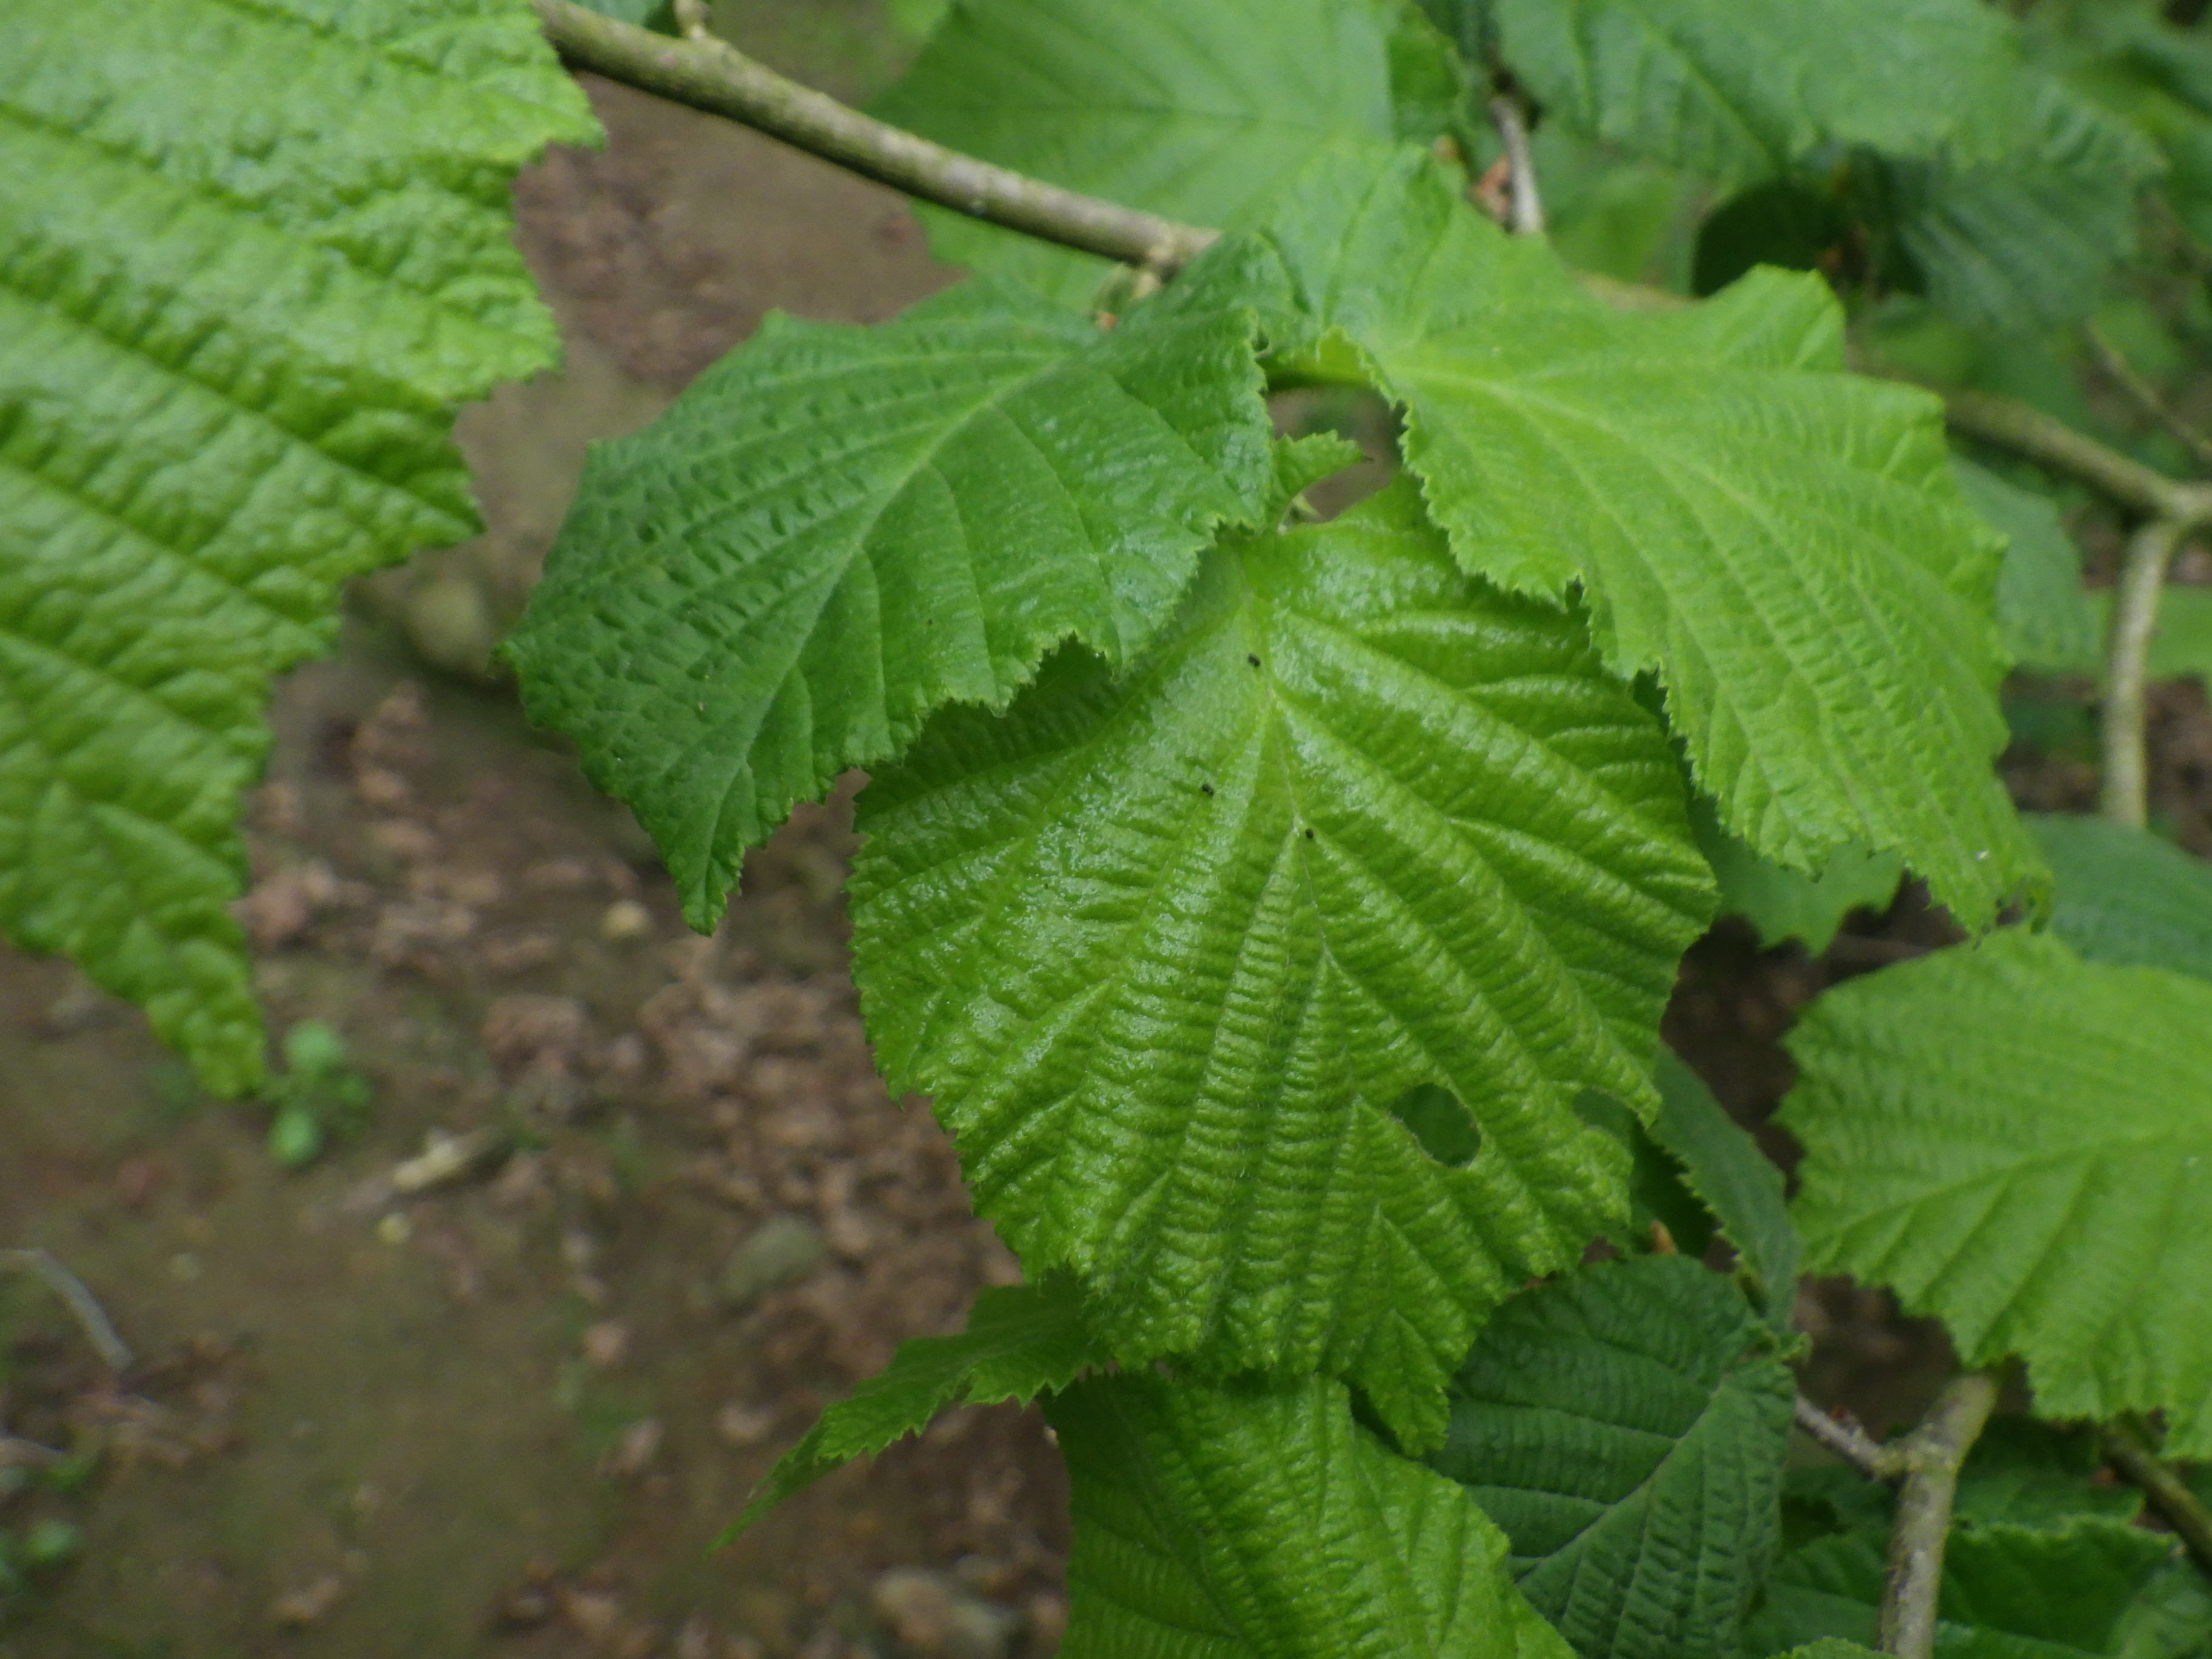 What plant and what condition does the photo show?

hazel, phytophagous
